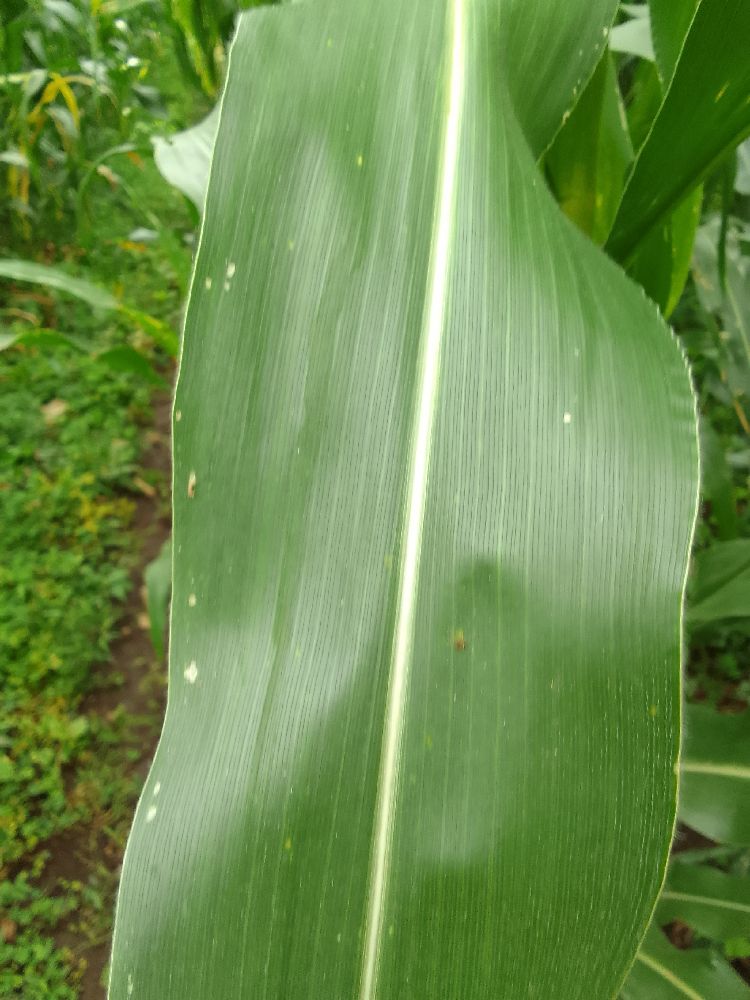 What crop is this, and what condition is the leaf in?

maize, healthy
